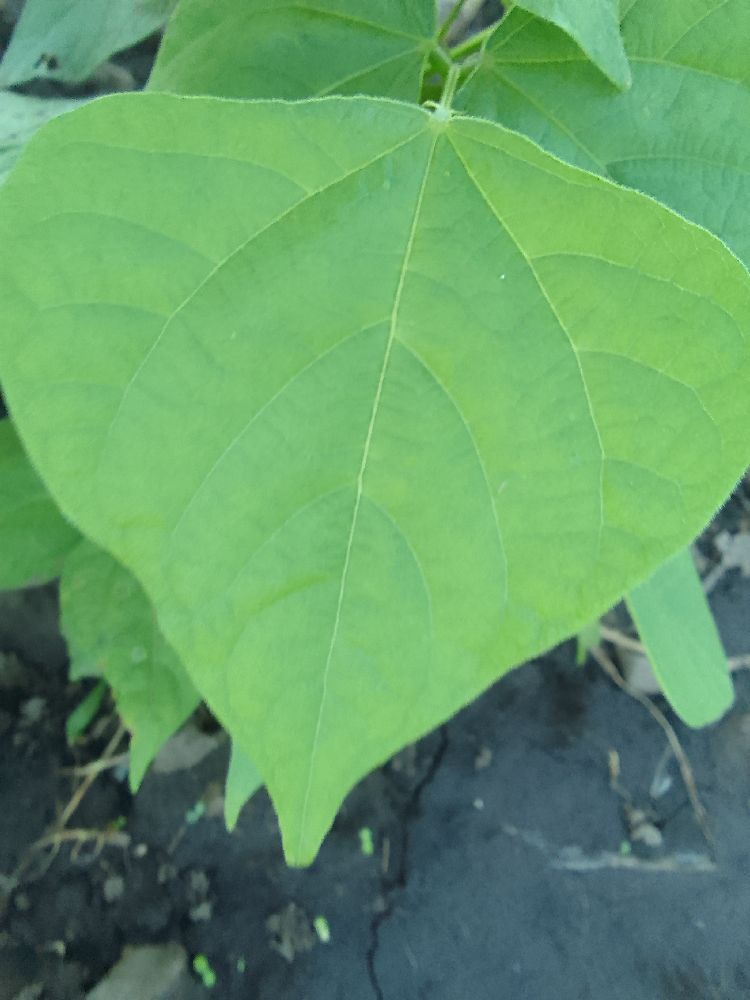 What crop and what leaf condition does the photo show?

common bean, healthy
